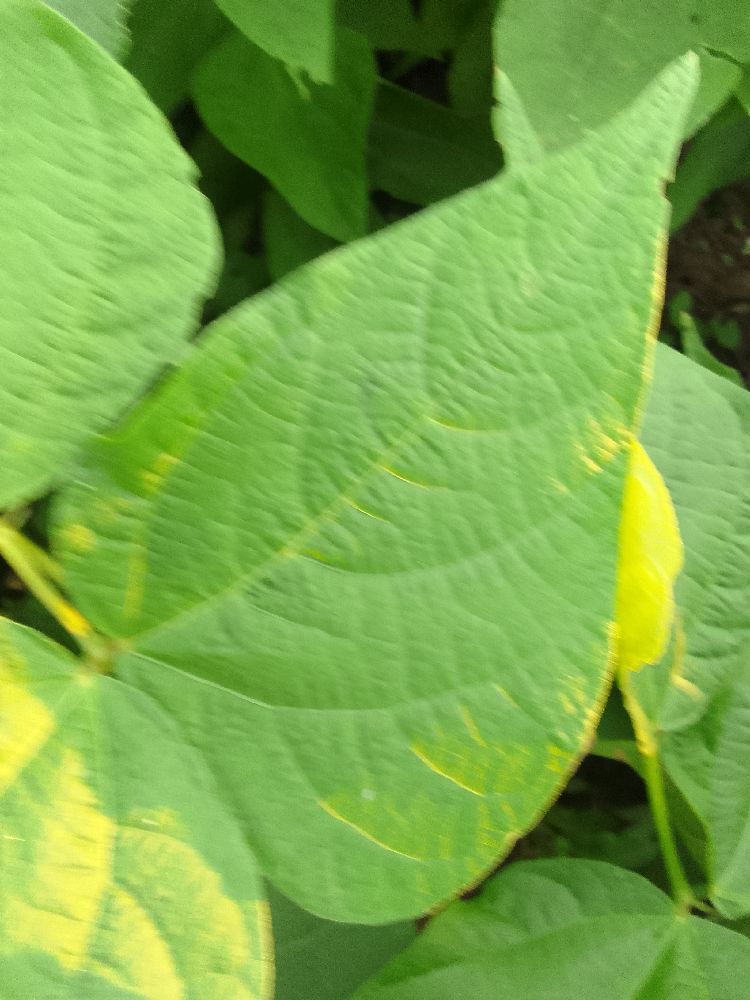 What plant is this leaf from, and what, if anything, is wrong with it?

common bean, healthy
